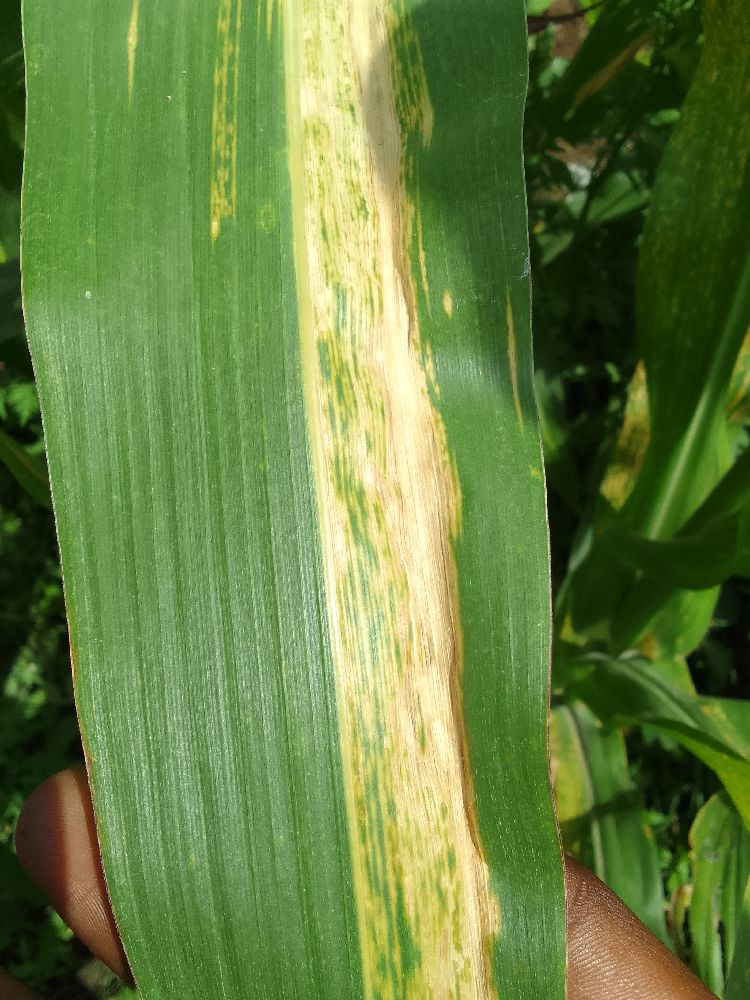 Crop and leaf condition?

maize, maize lethal necrosis
